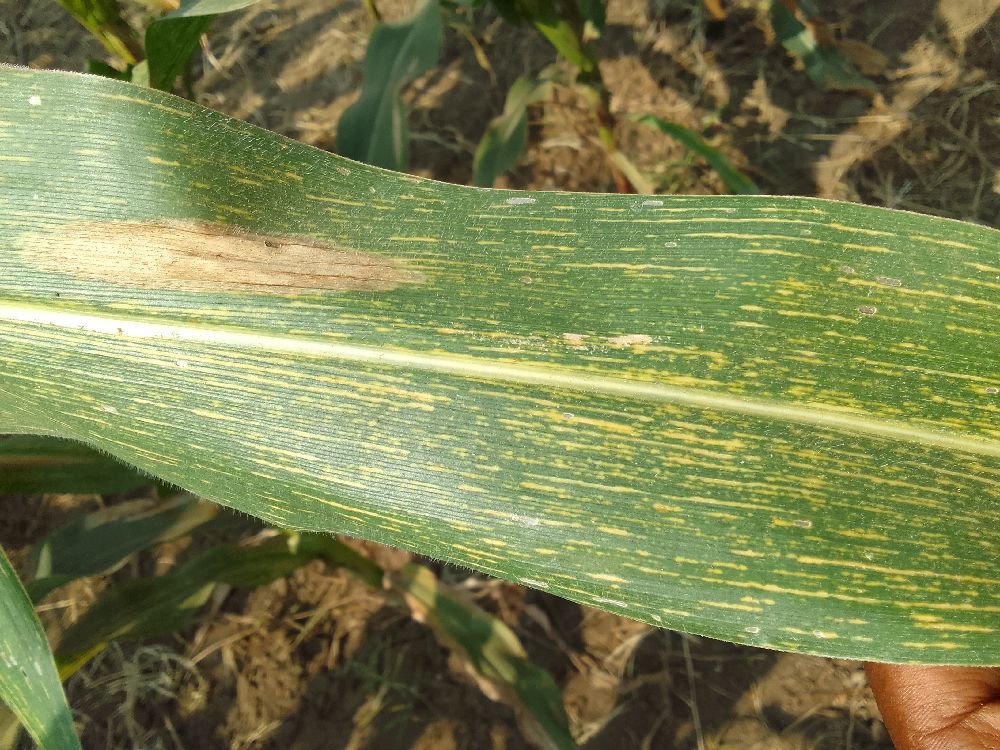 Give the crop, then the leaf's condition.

maize, maize streak virus
